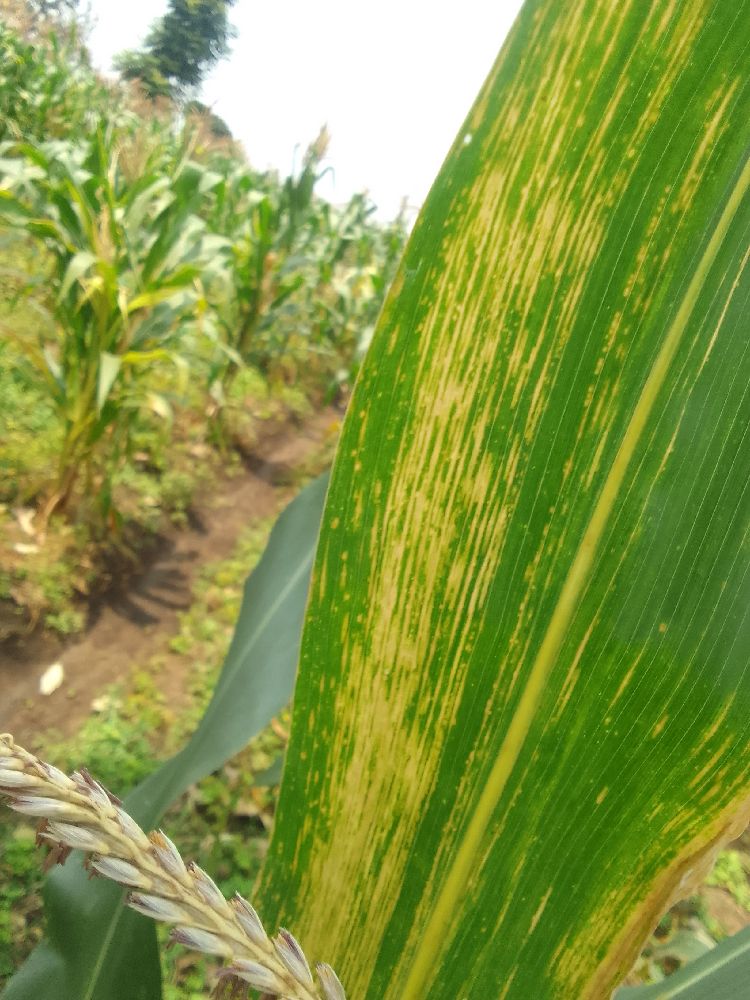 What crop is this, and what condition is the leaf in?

maize, maize lethal necrosis
